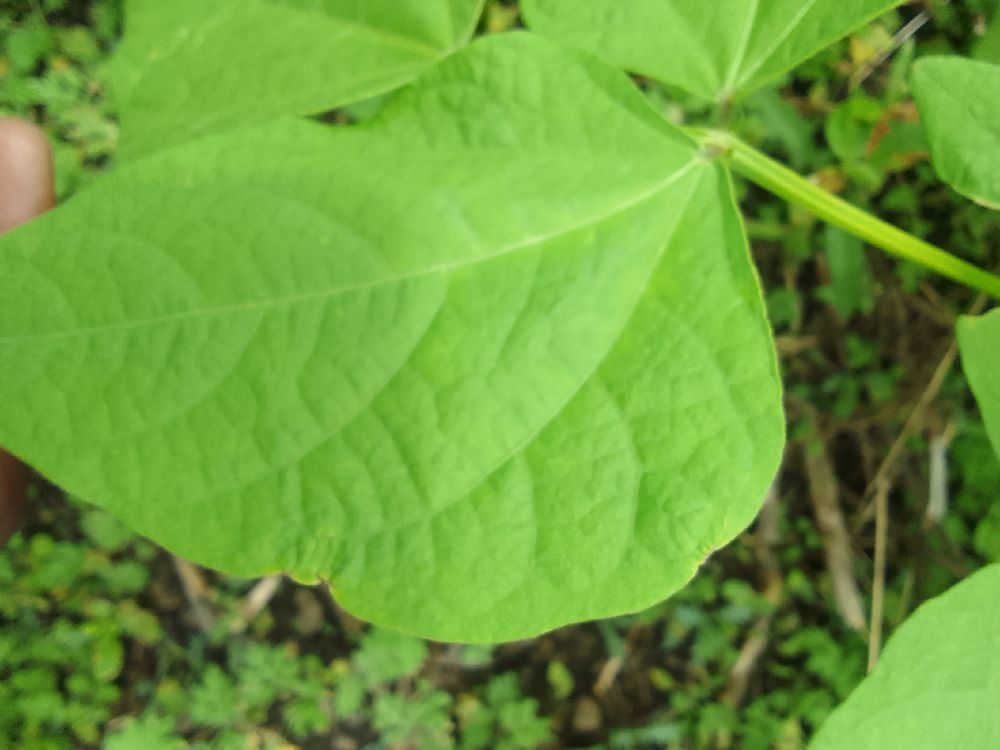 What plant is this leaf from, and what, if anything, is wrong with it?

common bean, healthy
